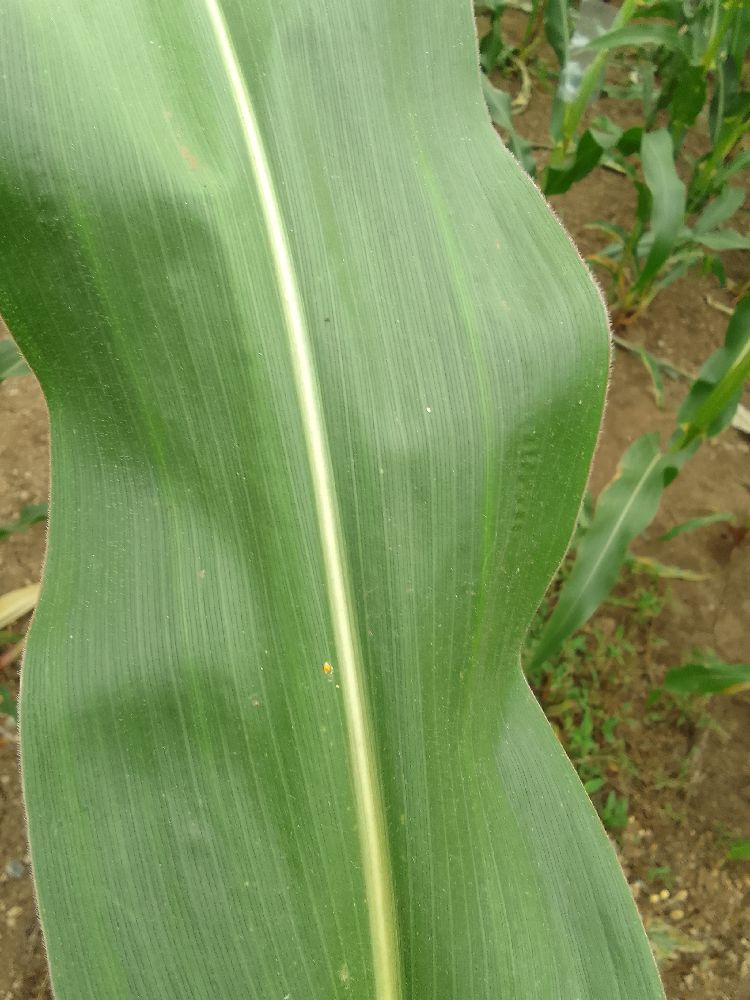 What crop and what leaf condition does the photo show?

maize, healthy
